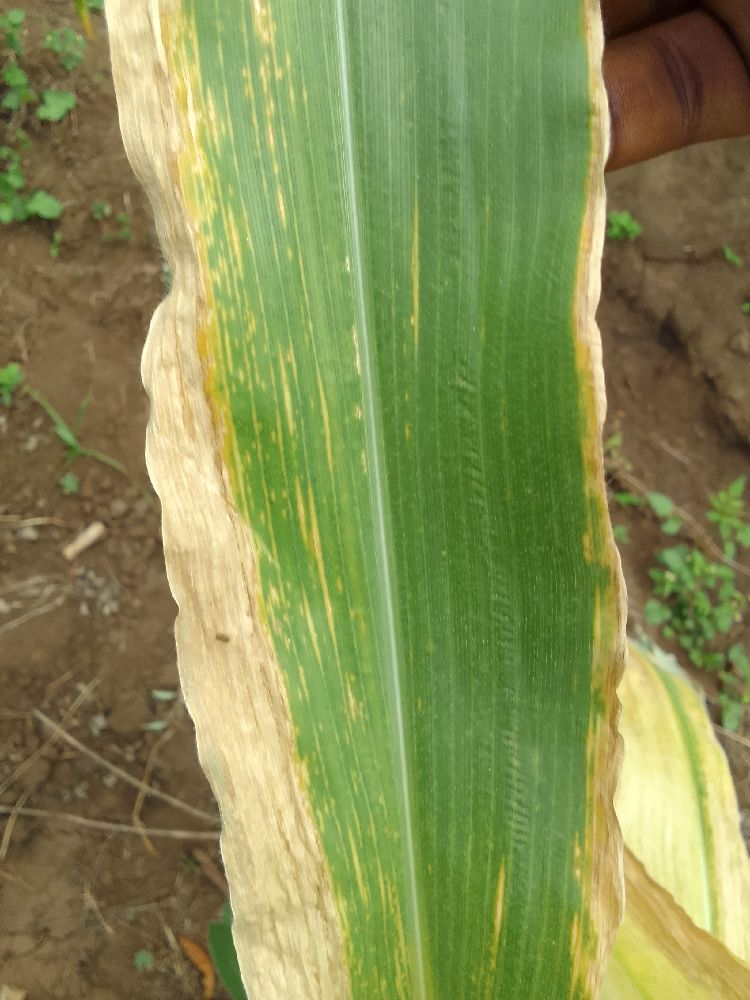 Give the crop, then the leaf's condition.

maize, maize lethal necrosis
